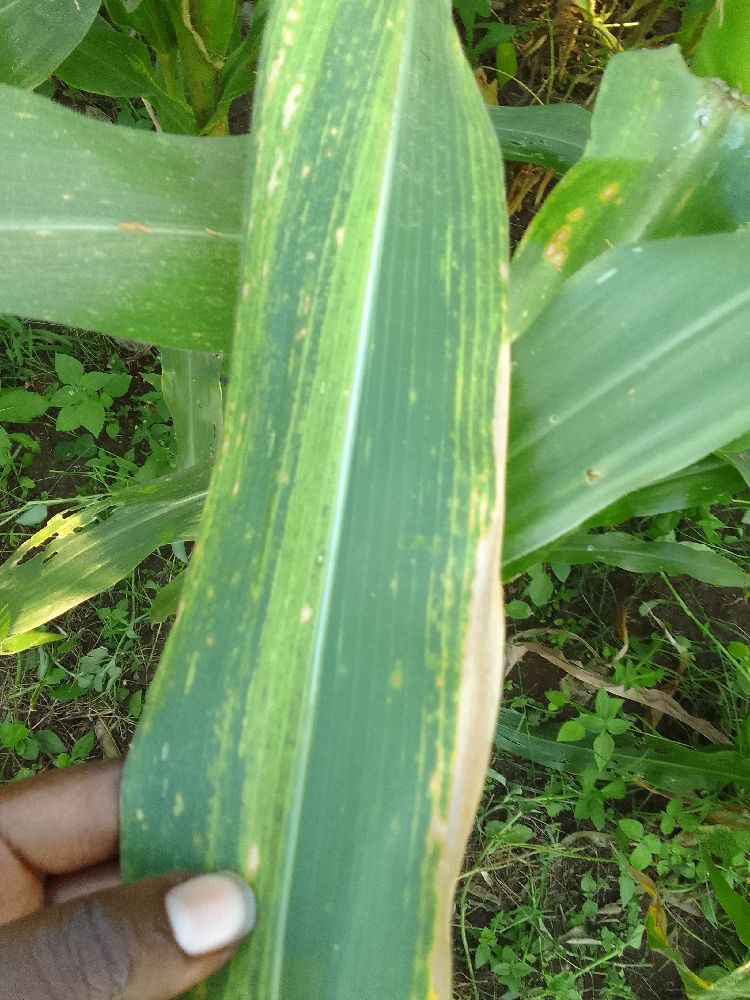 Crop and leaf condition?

maize, maize lethal necrosis
